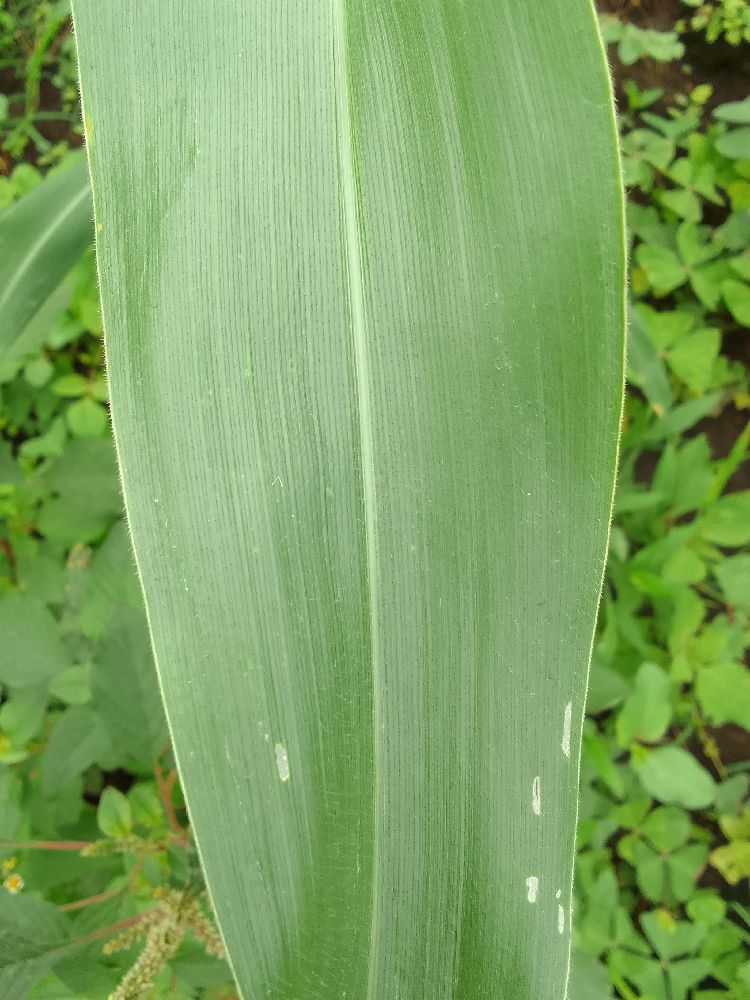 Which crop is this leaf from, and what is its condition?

maize, healthy
